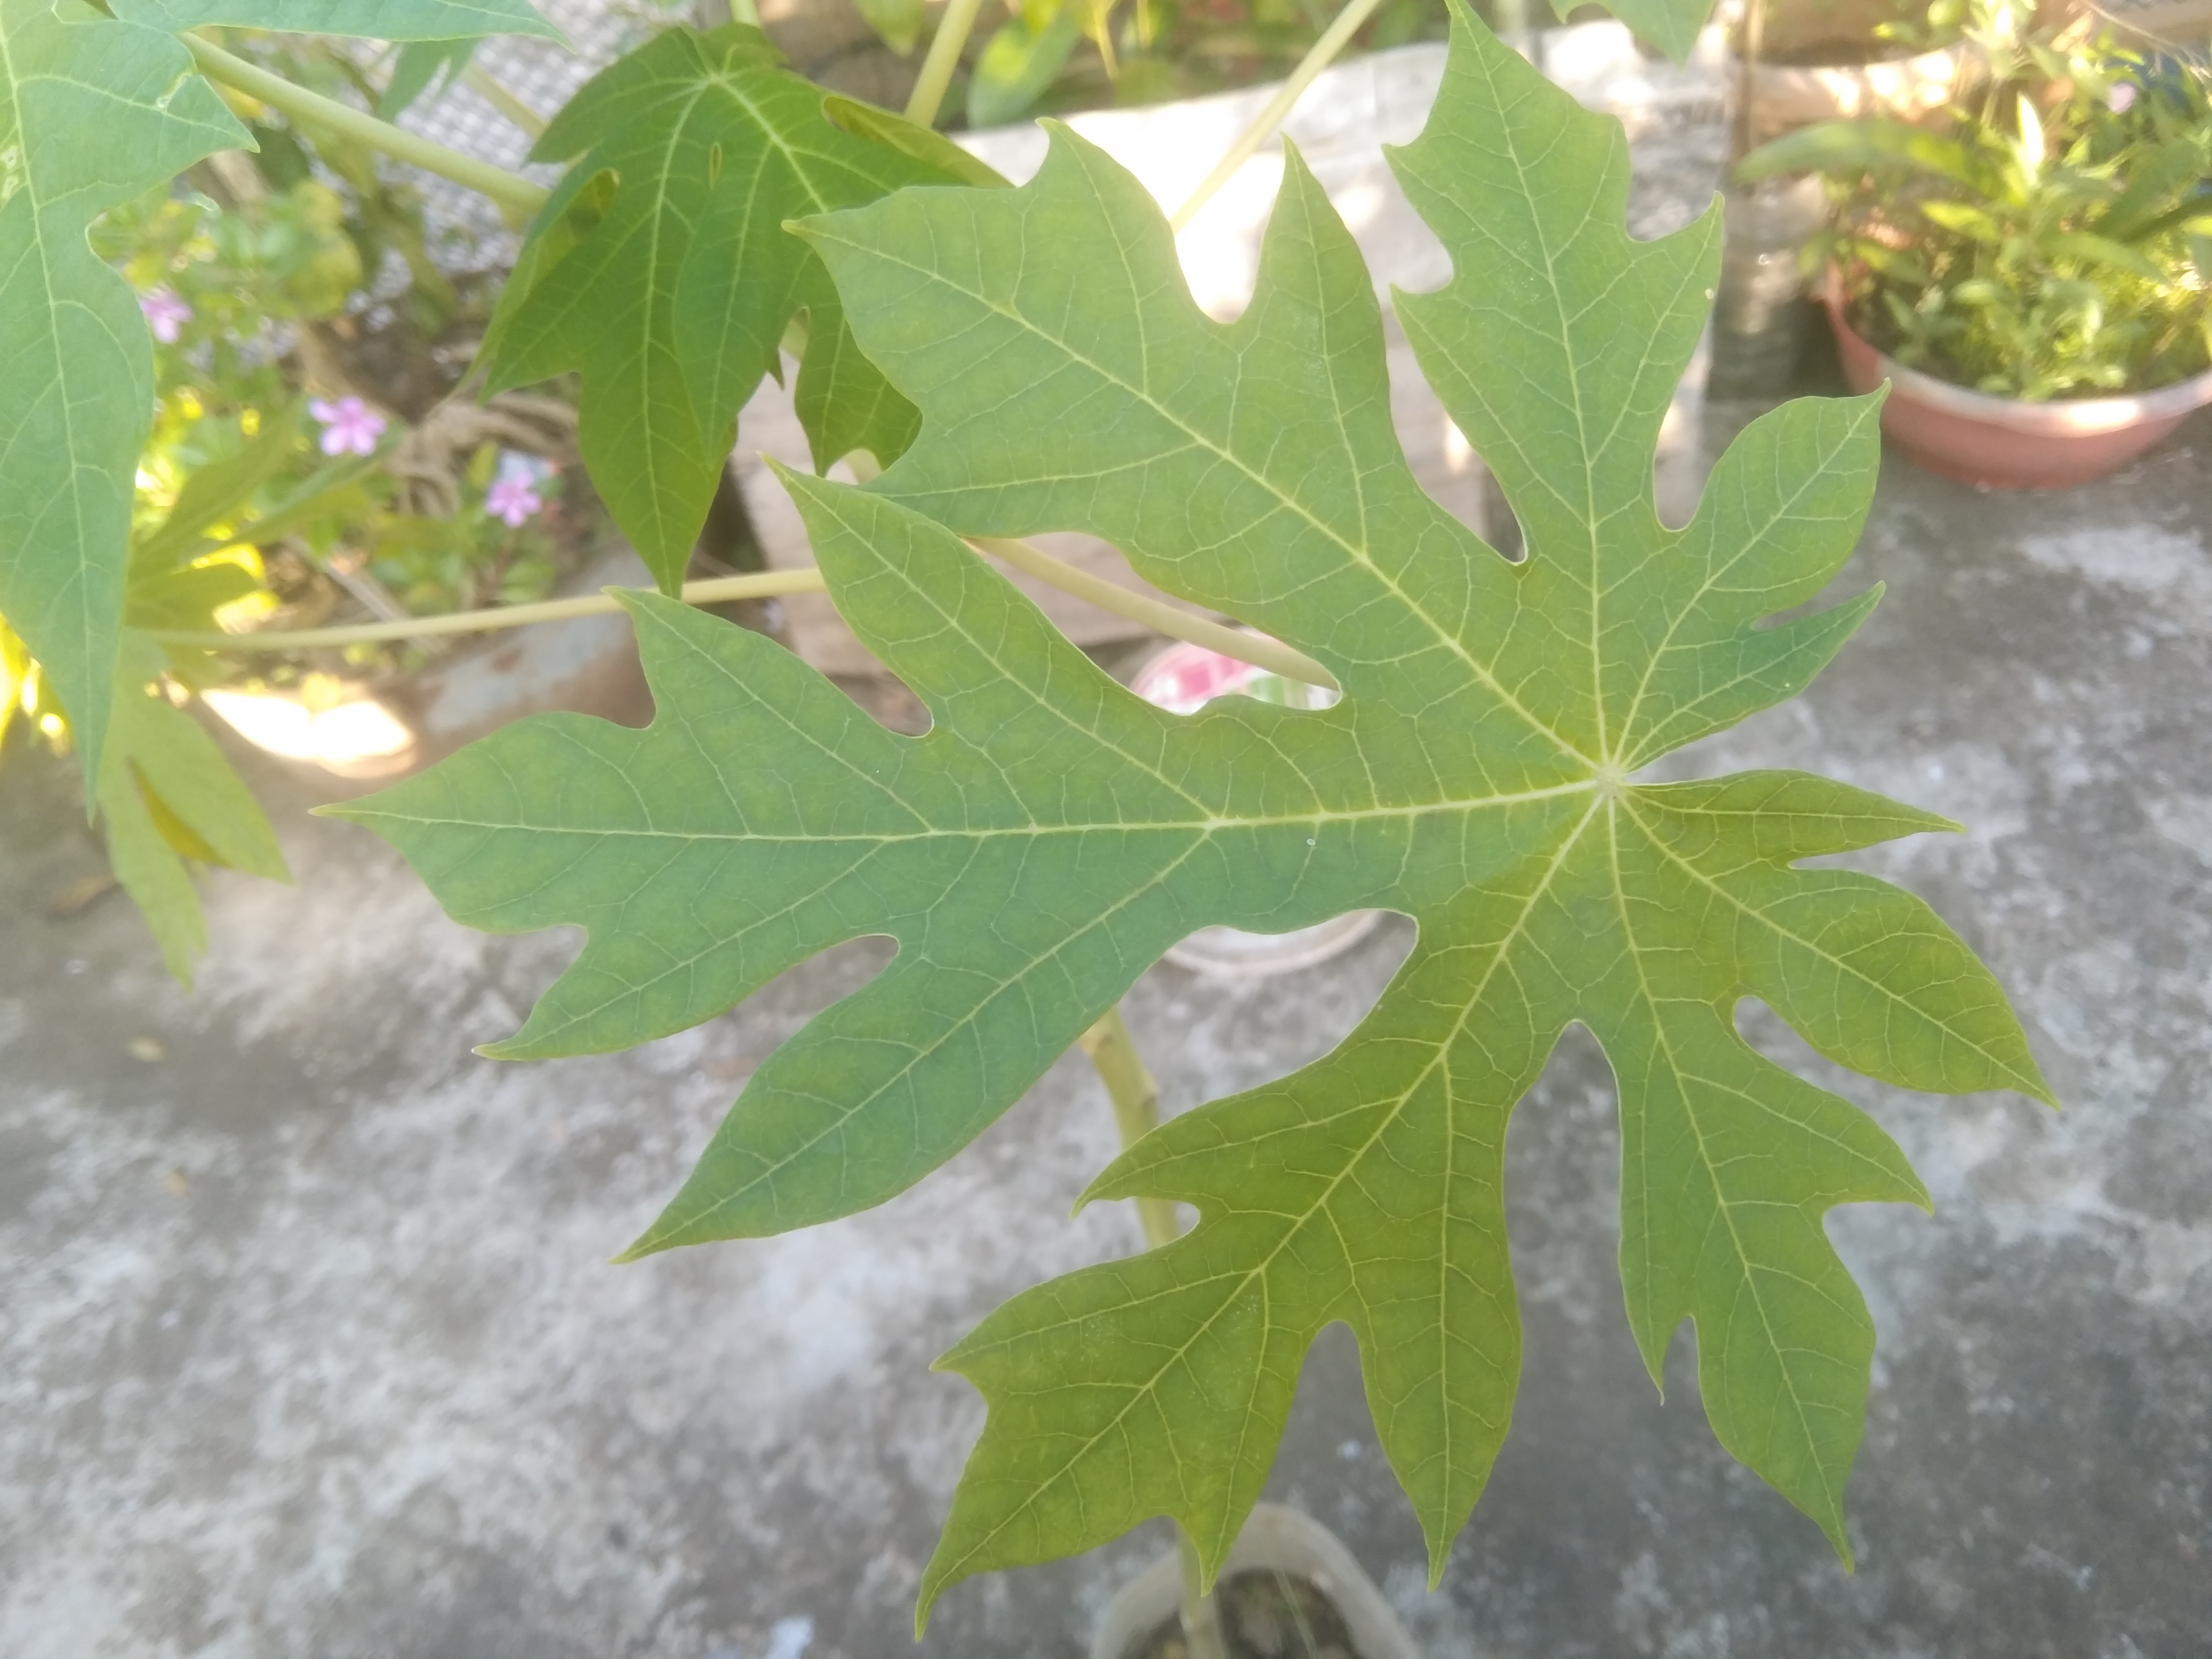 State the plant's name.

papaya
